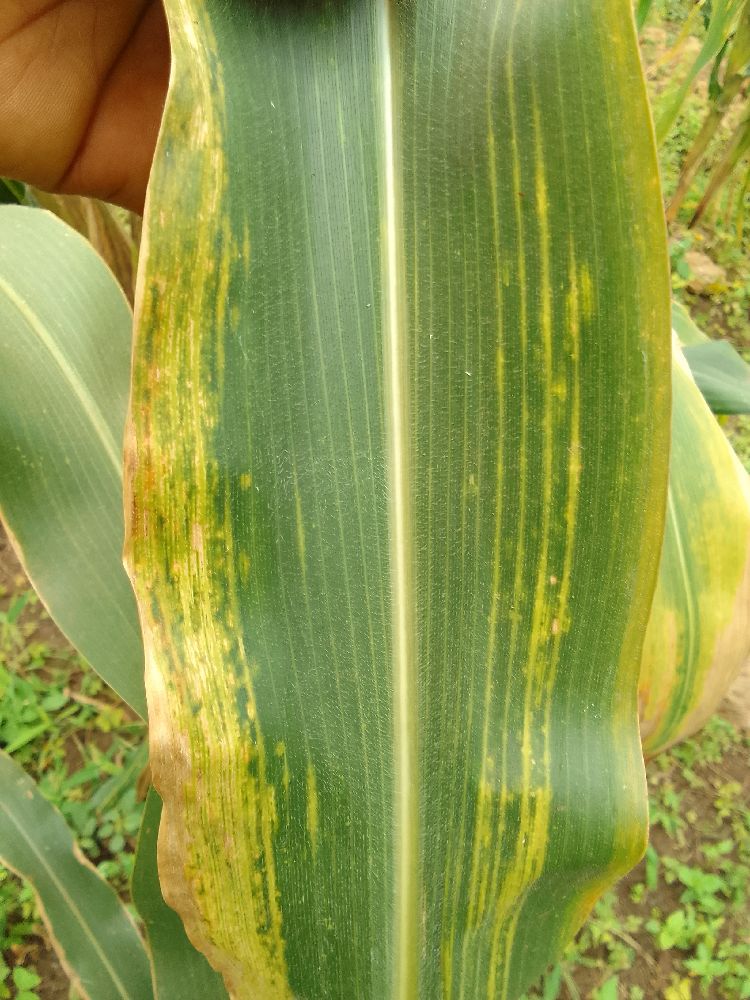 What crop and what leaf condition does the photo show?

maize, maize lethal necrosis
